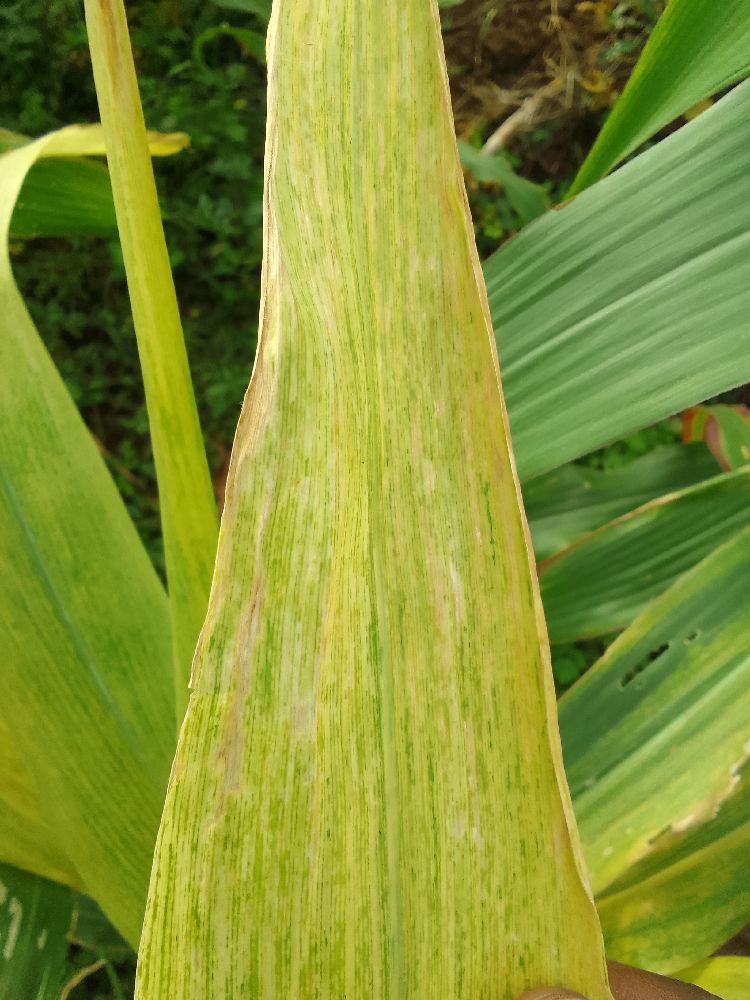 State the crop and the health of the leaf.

maize, maize lethal necrosis
